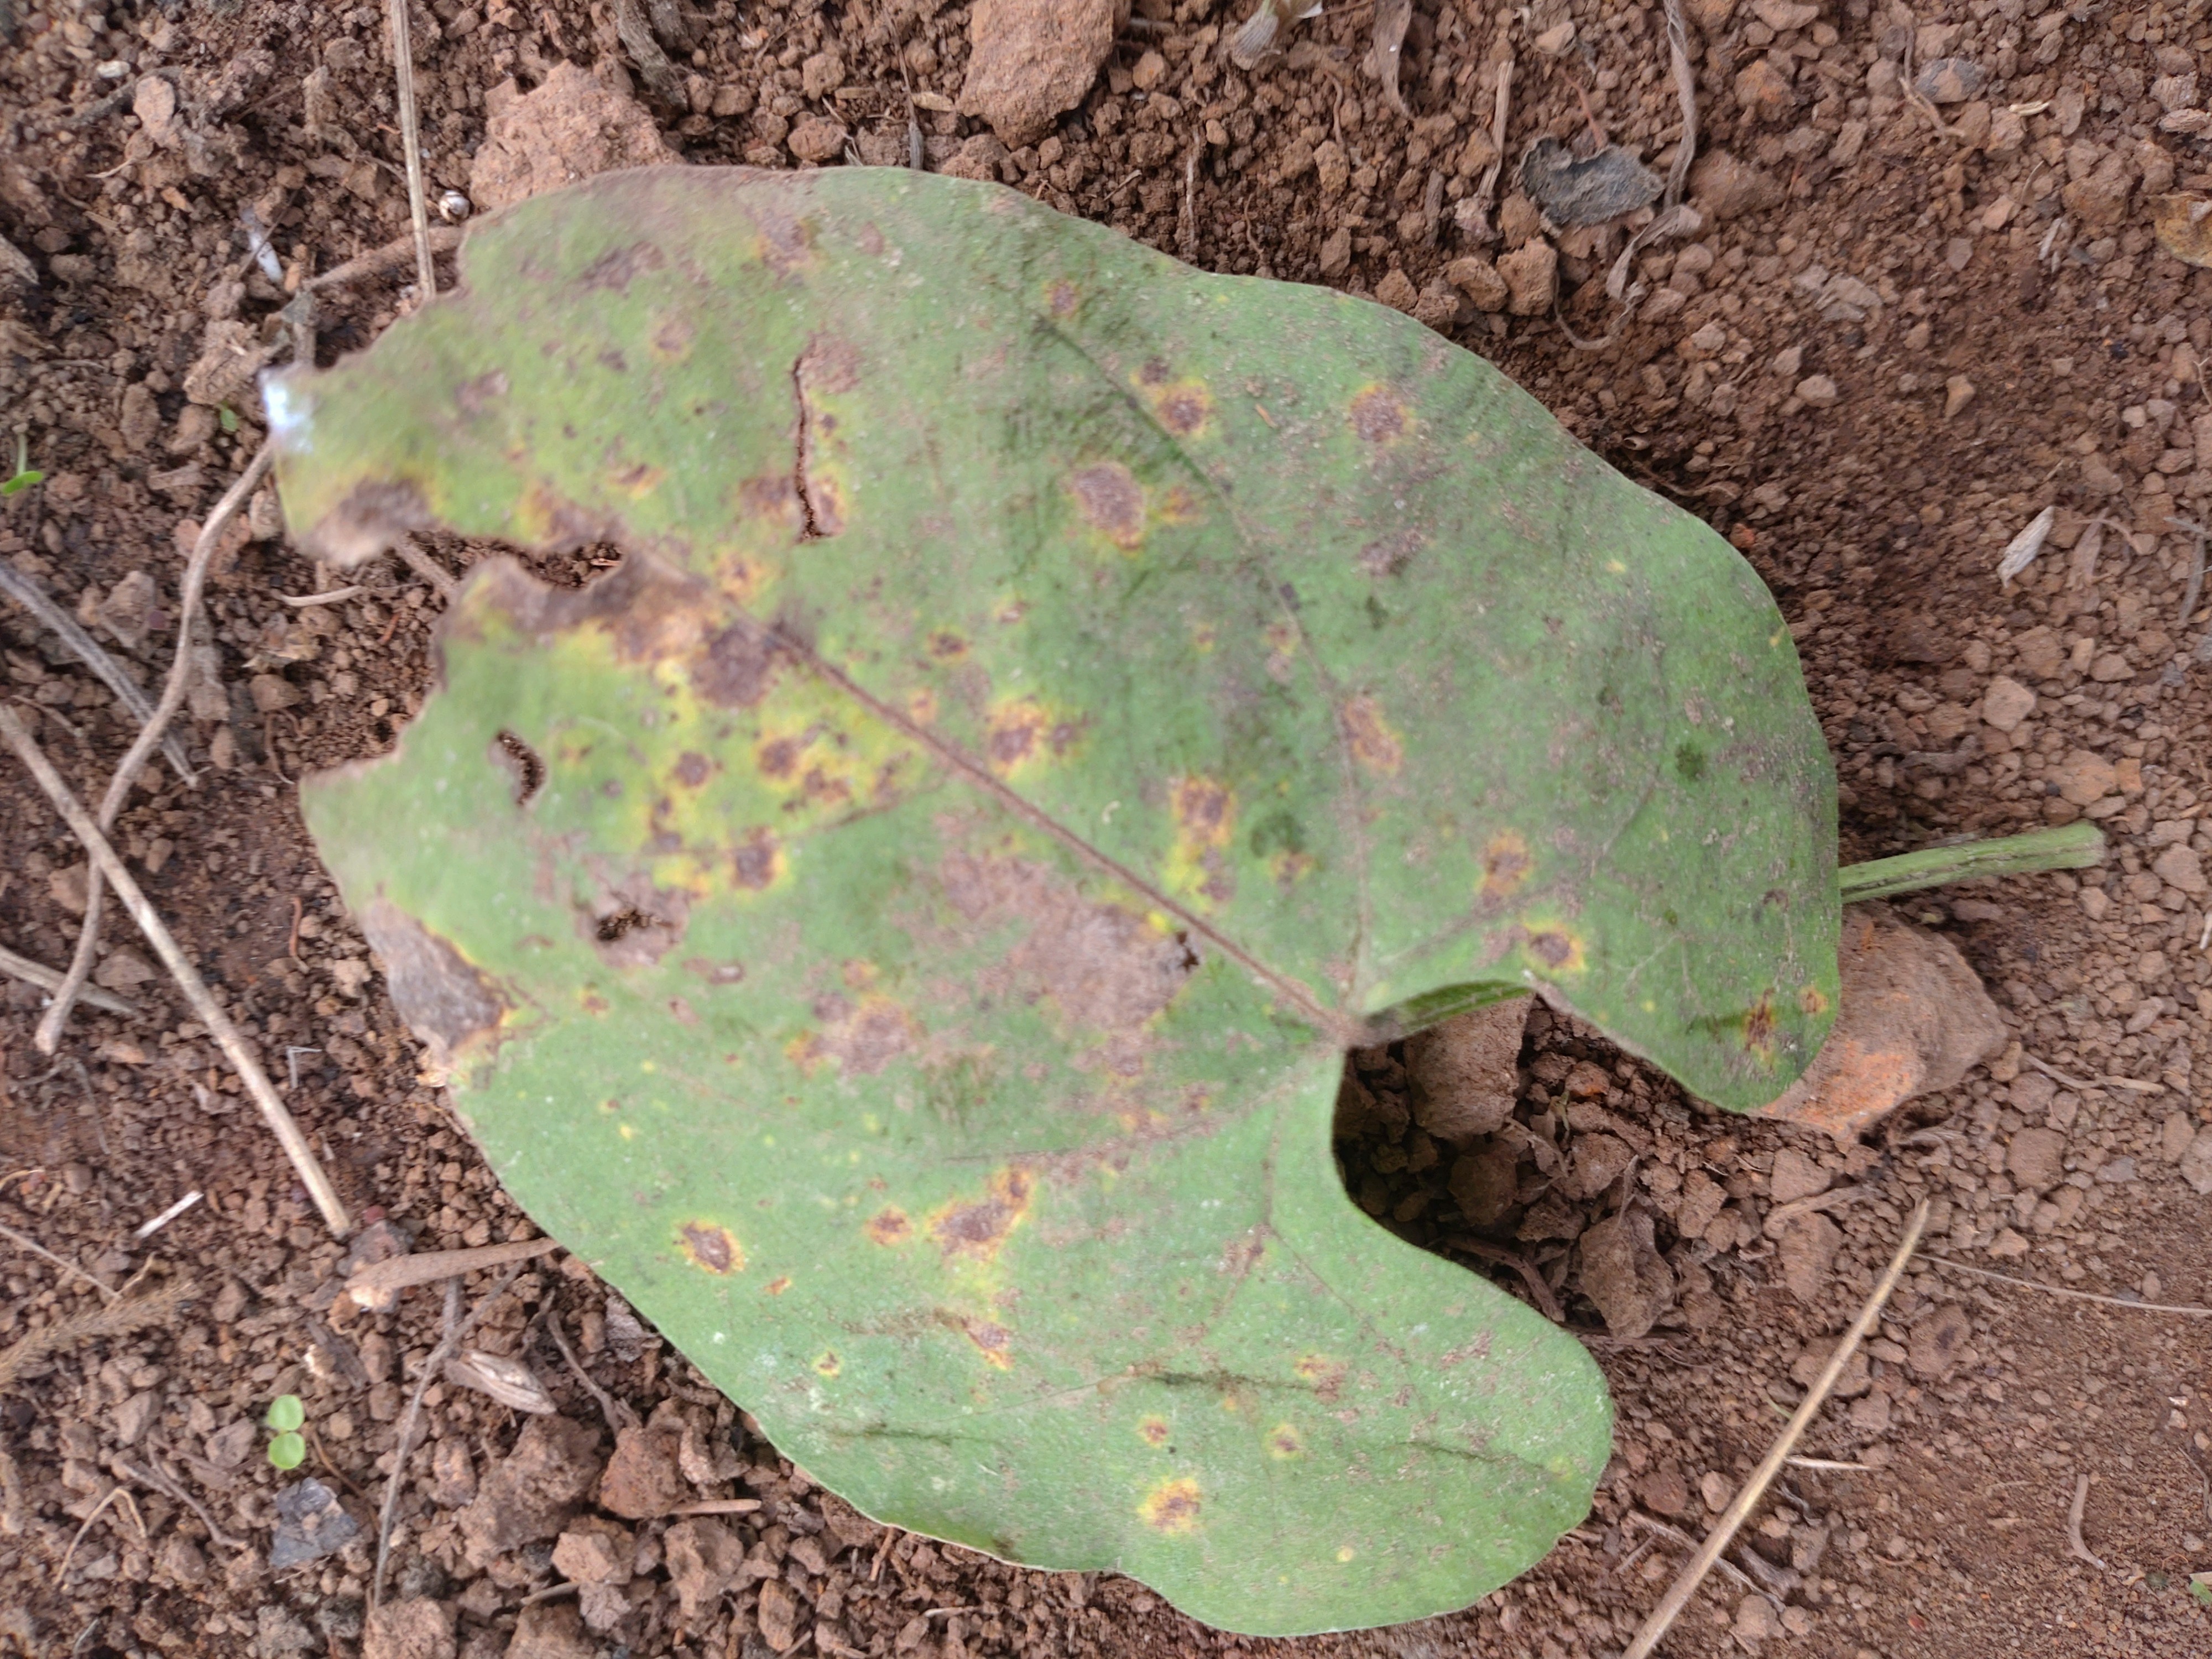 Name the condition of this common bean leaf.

anthracnose
